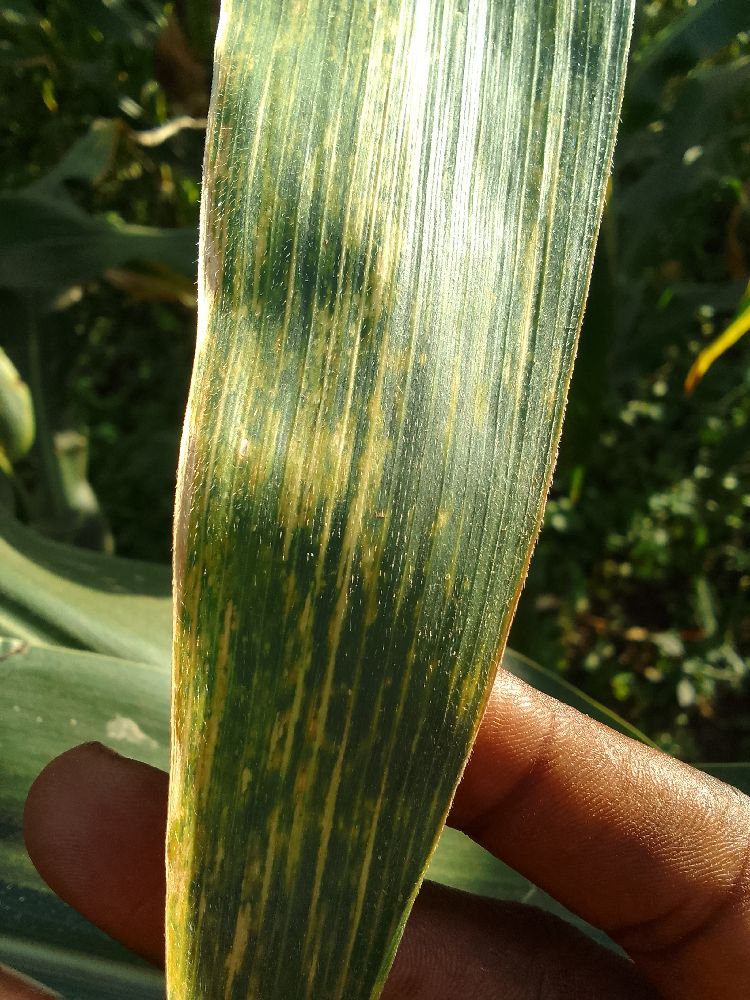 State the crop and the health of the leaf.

maize, maize lethal necrosis
